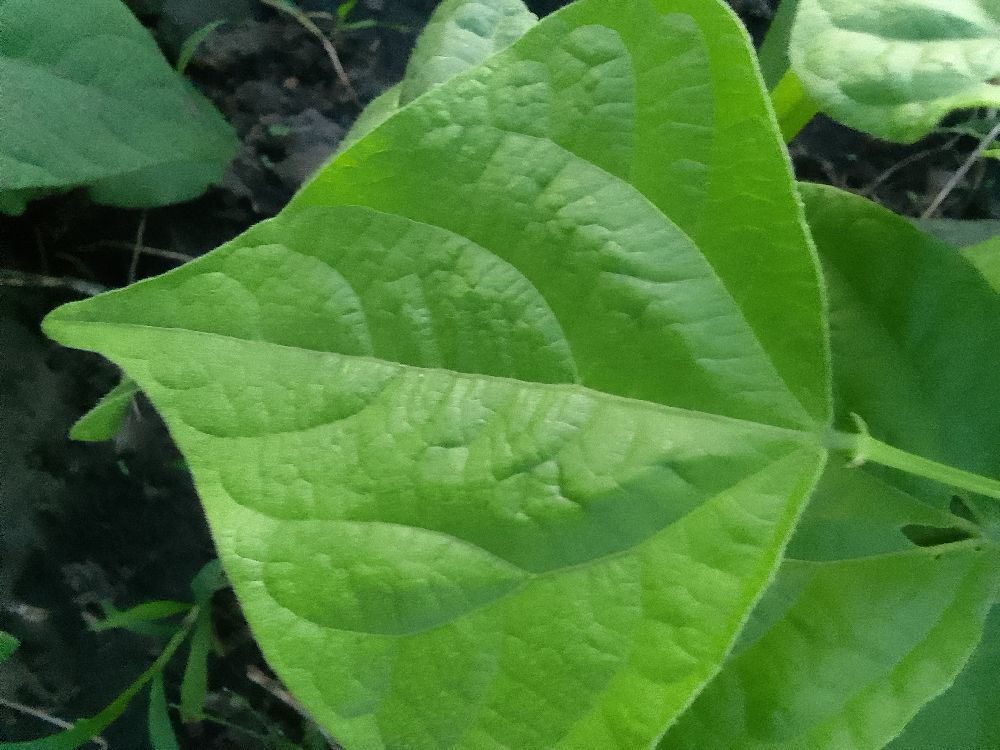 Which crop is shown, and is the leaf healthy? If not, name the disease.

common bean, healthy
